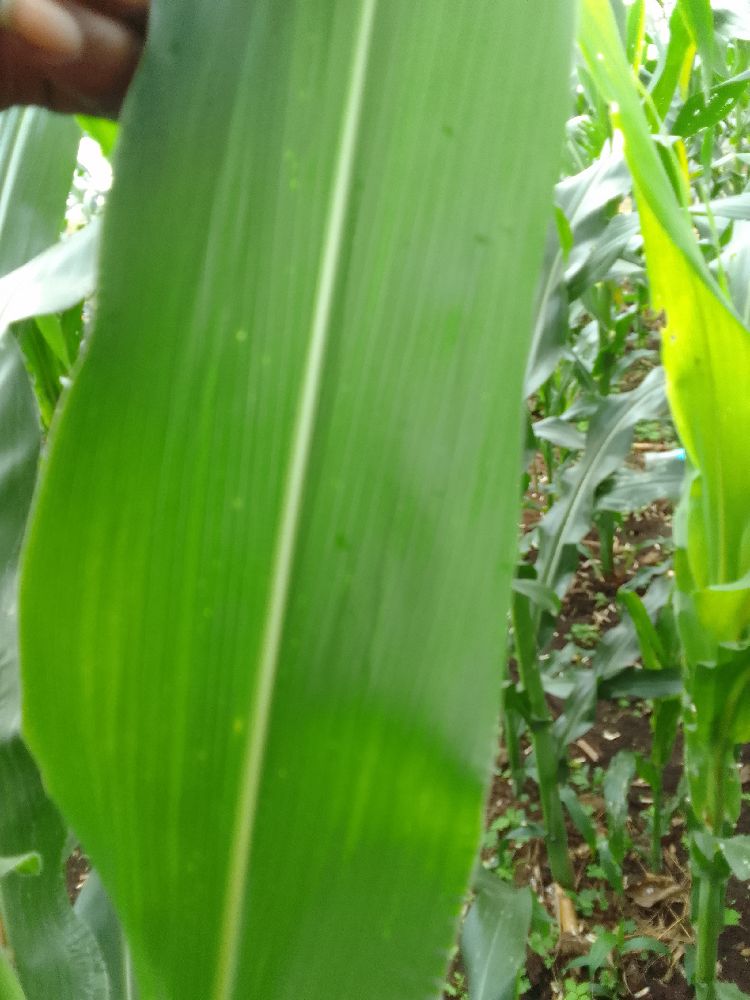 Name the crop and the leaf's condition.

maize, healthy
